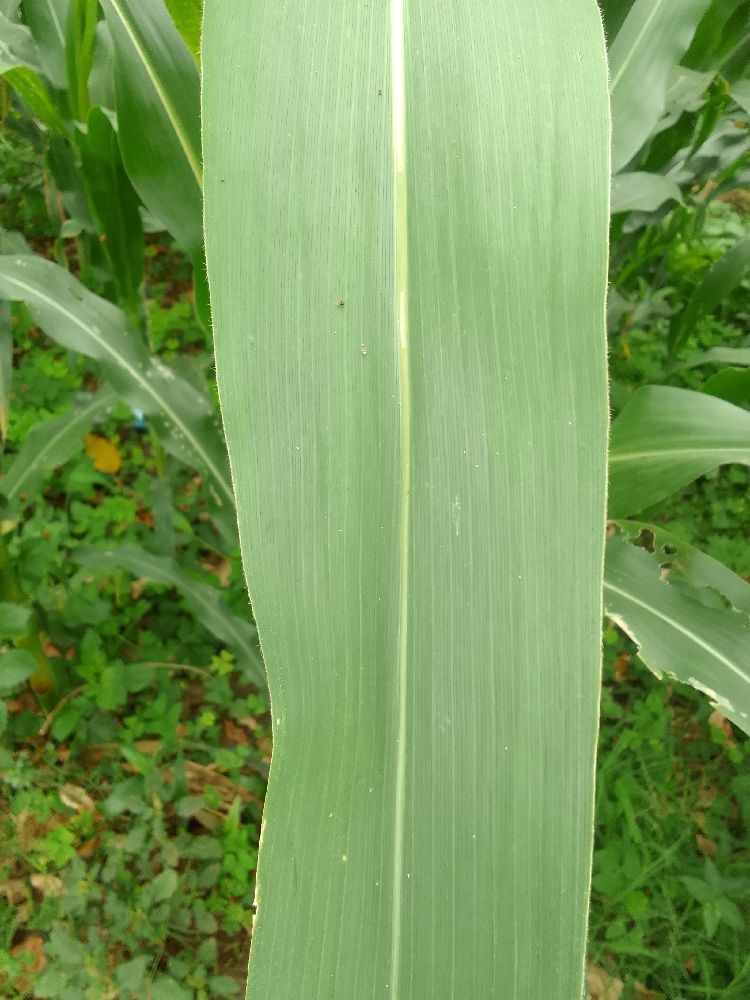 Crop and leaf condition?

maize, healthy
